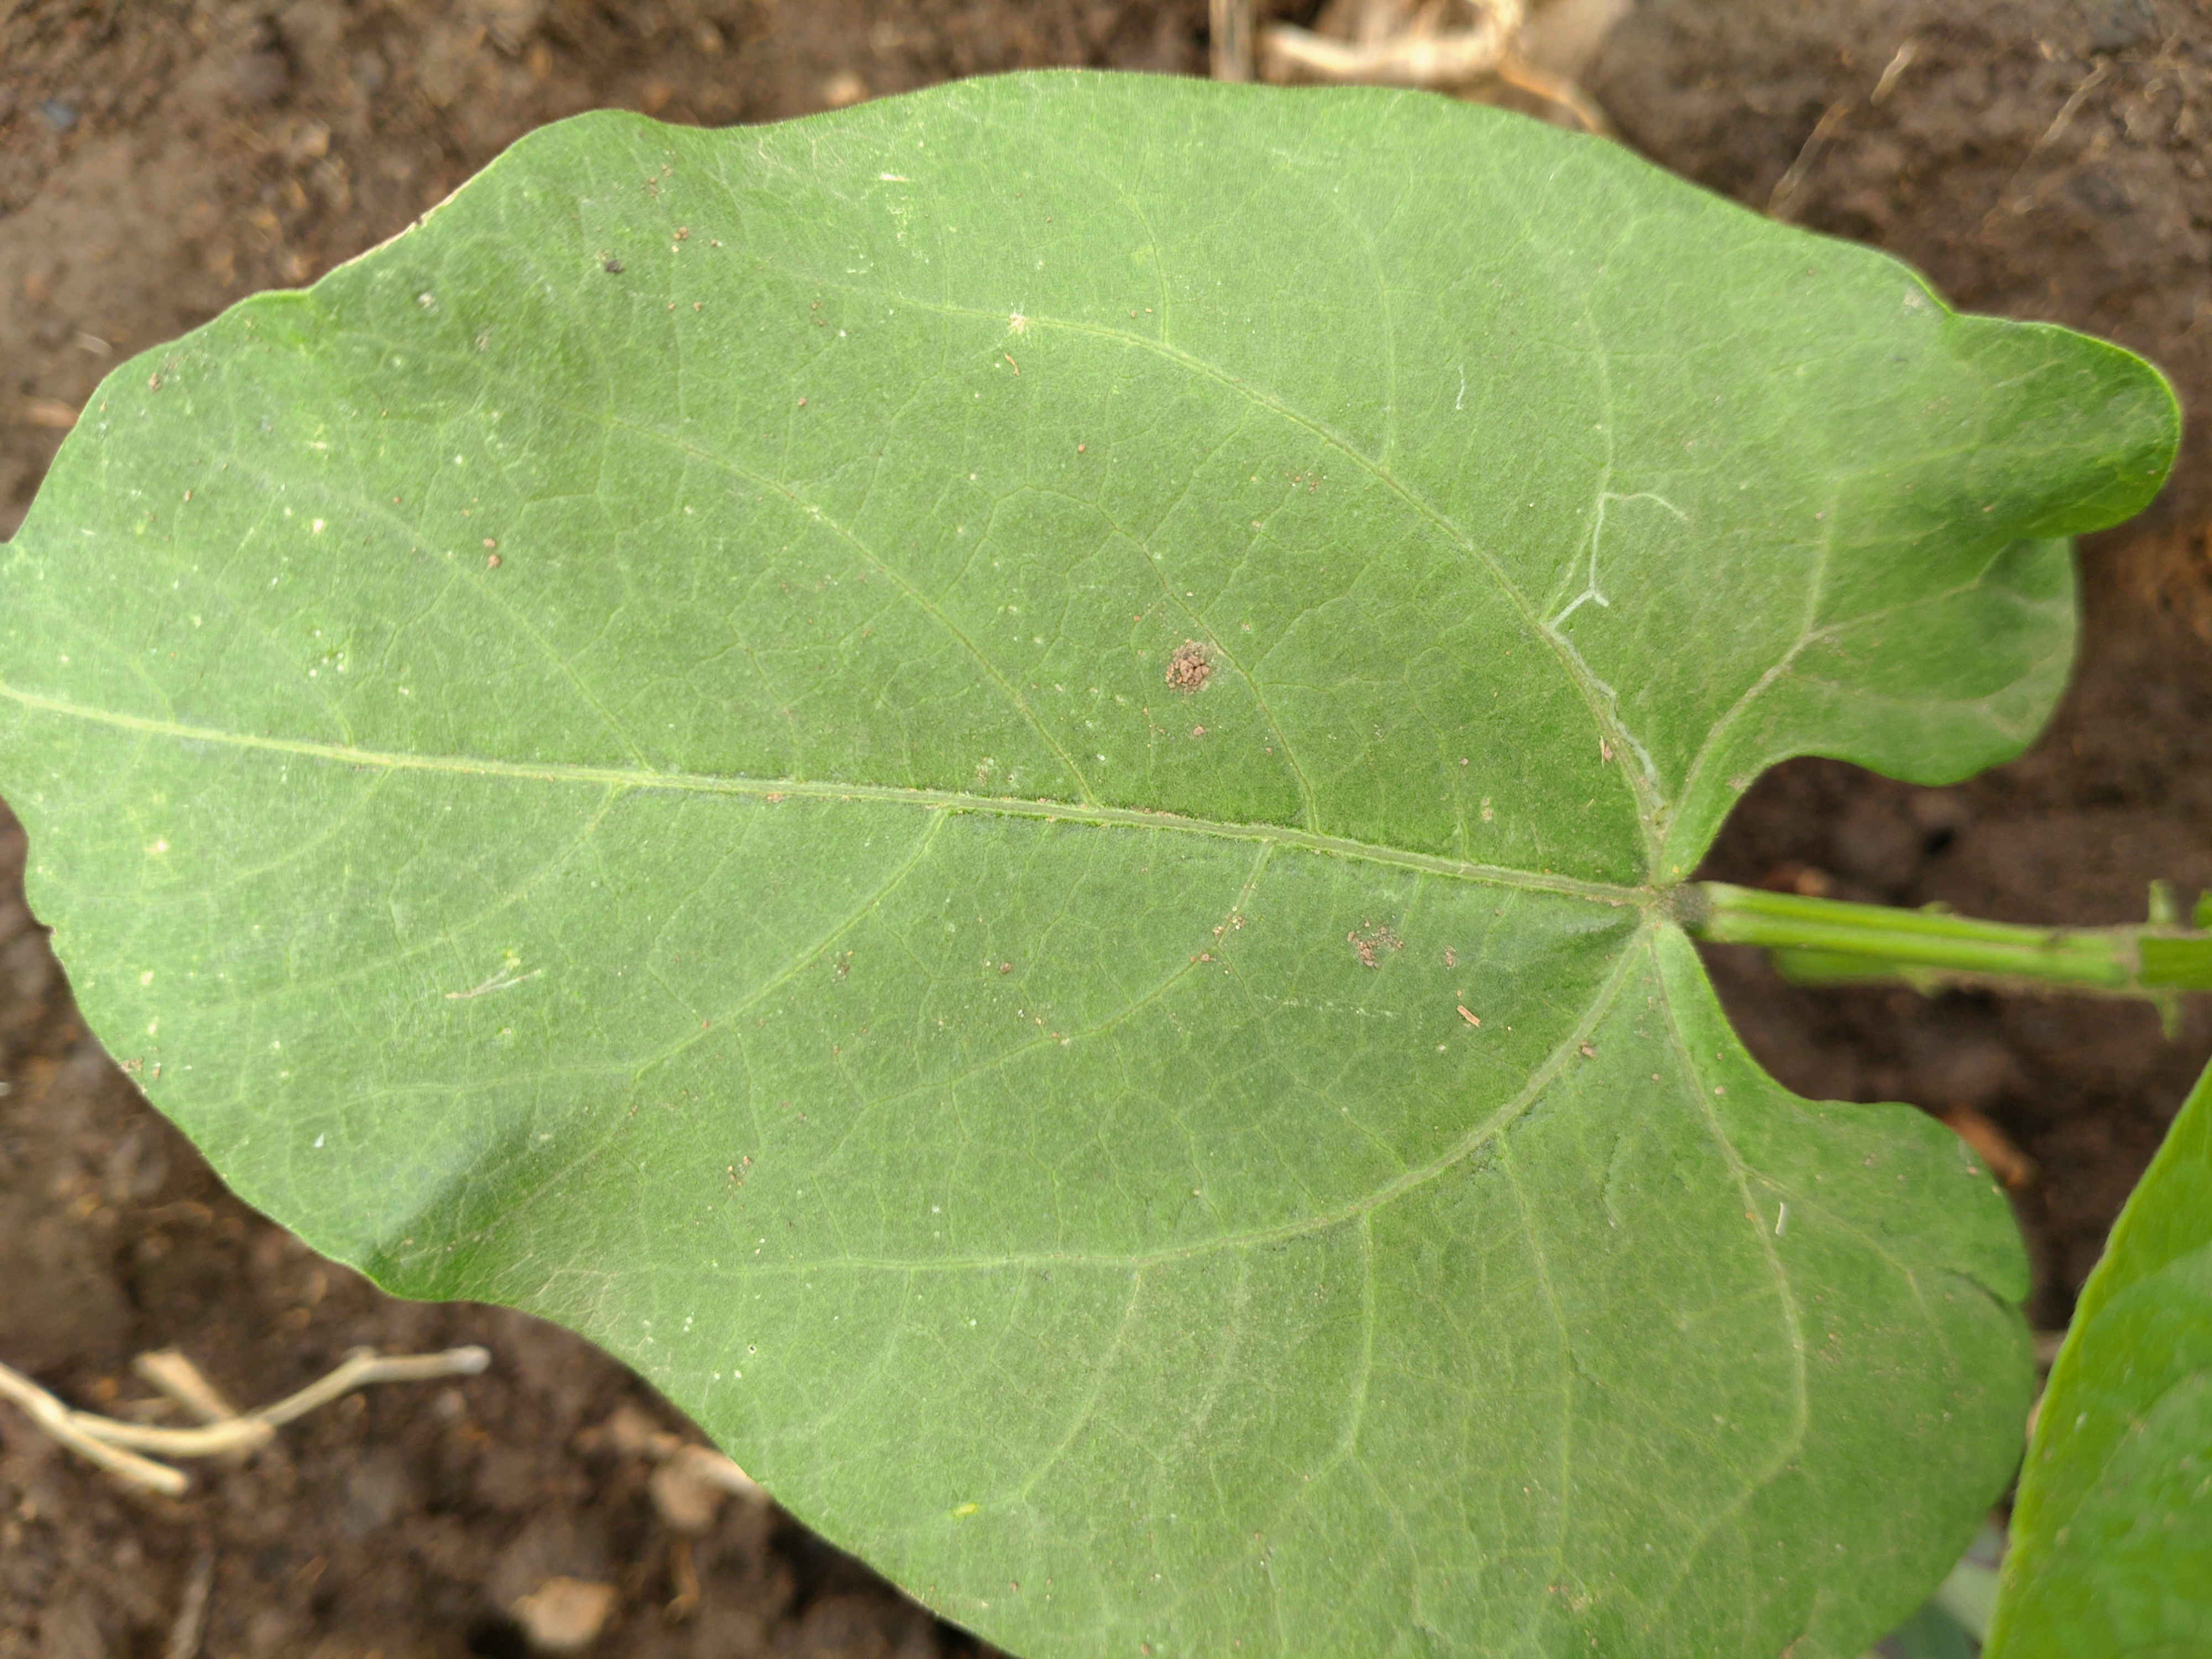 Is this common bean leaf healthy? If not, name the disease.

healthy
